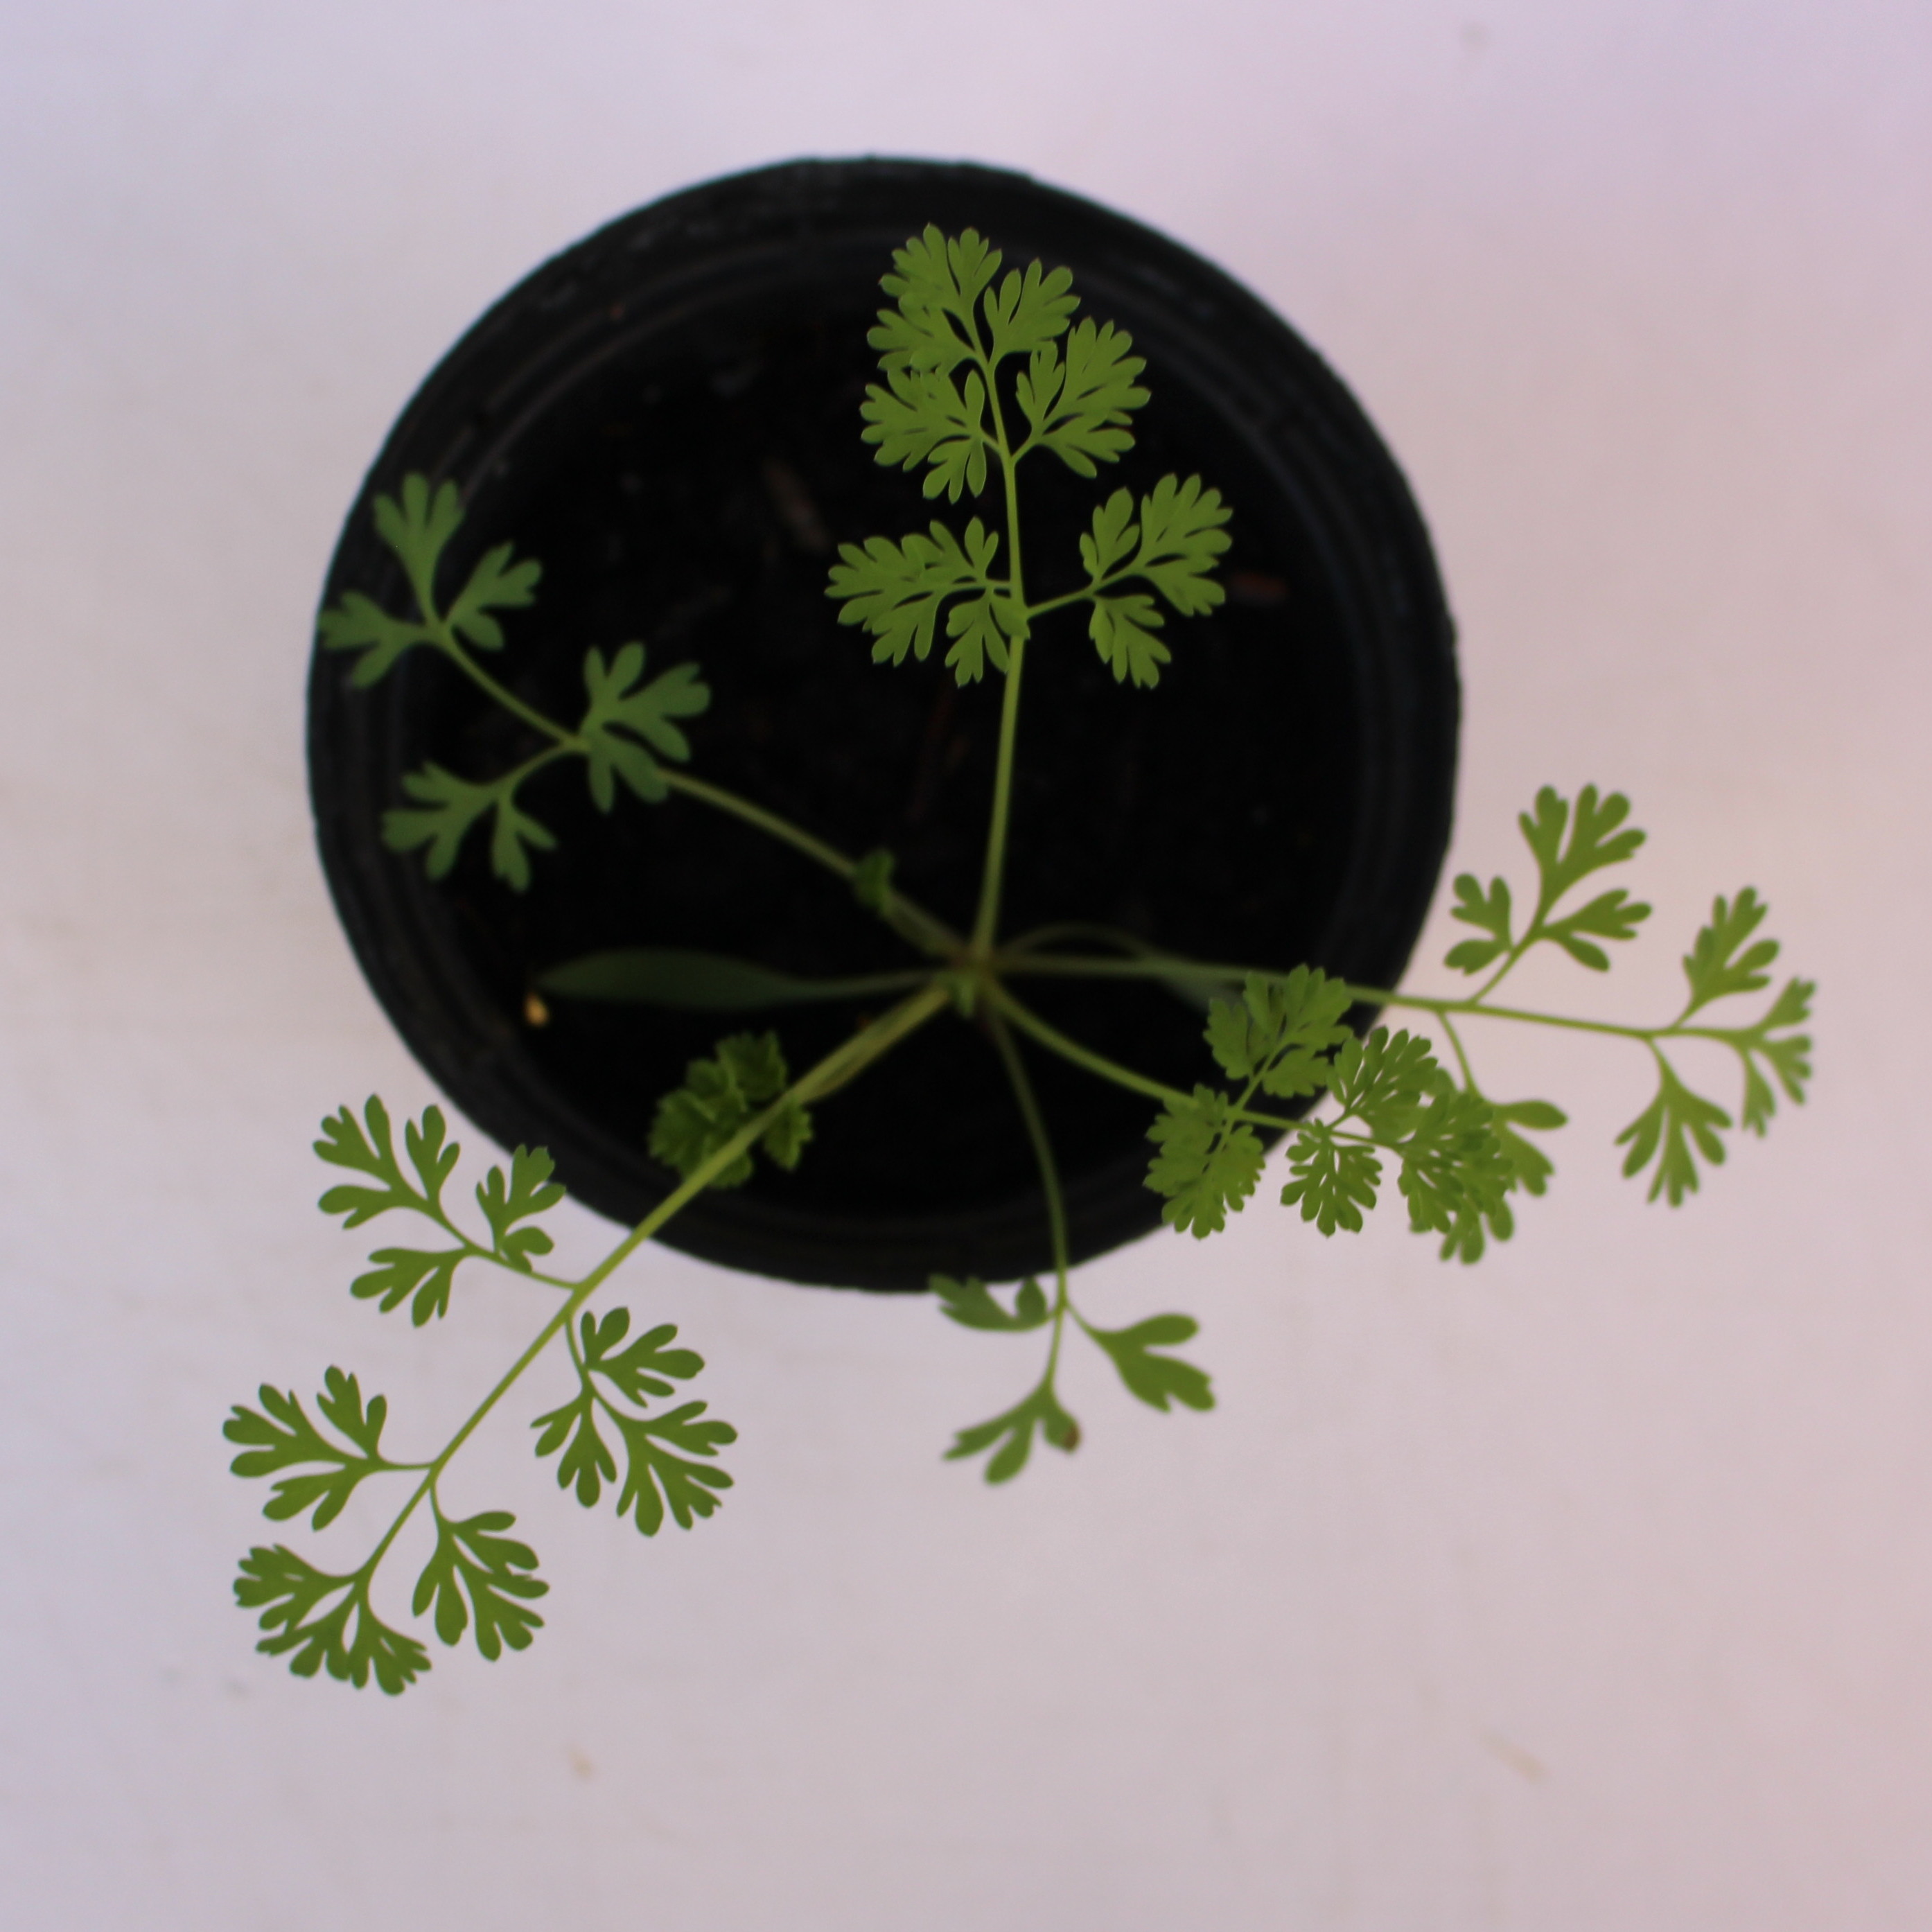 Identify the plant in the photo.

Fumaria officinalis
